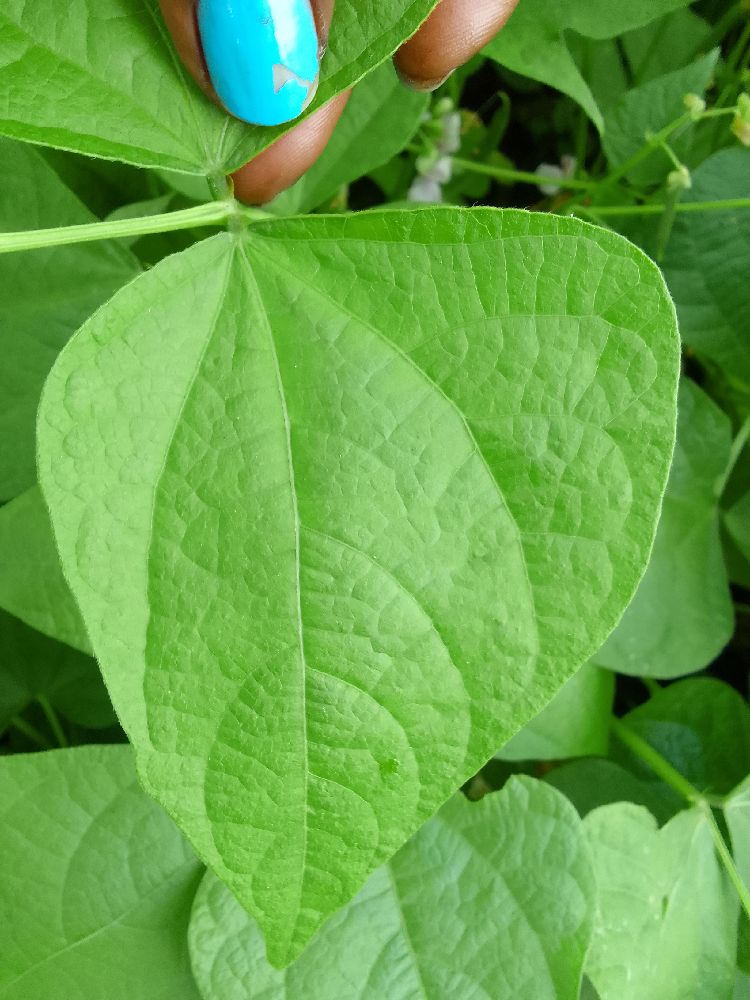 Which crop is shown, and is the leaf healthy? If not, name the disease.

common bean, healthy
